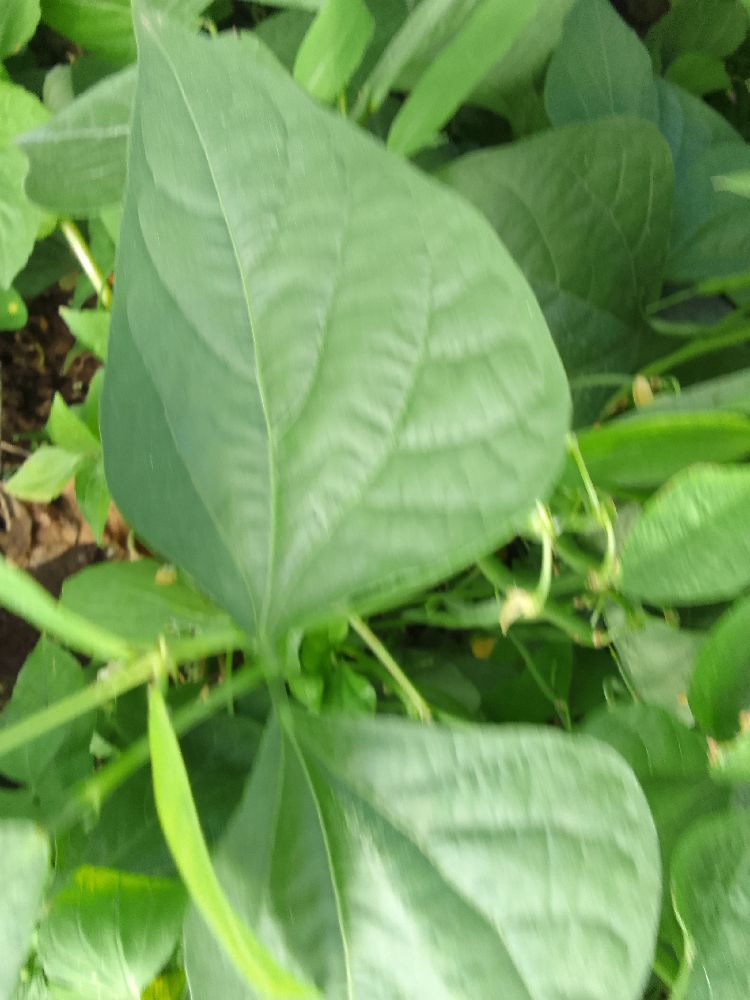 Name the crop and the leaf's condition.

common bean, healthy
